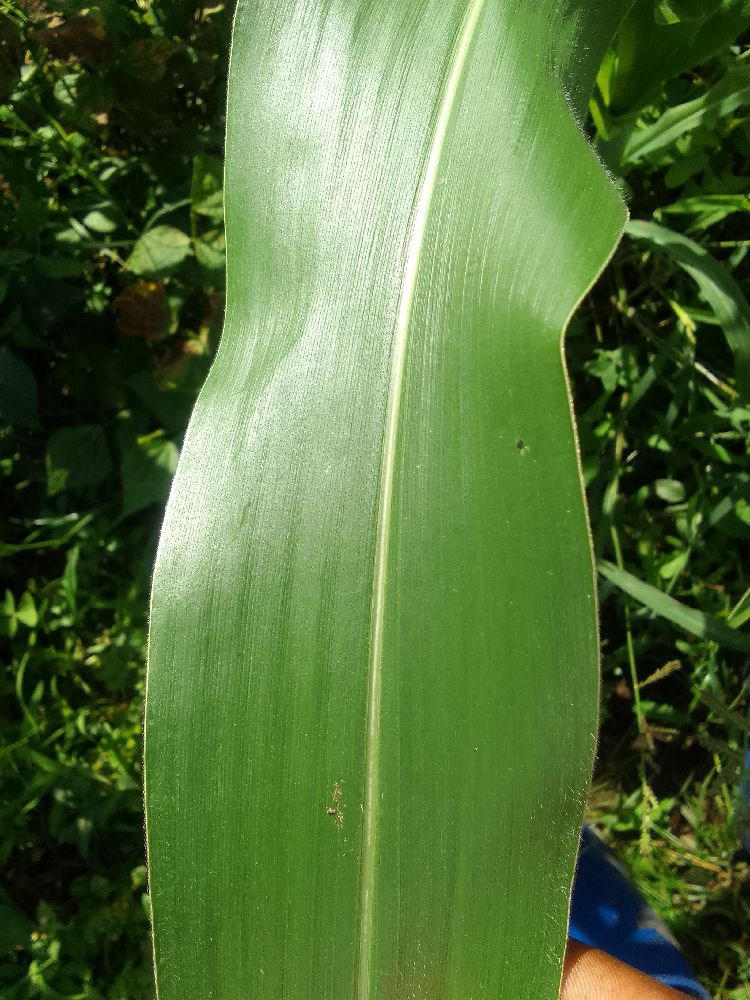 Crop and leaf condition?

maize, healthy
